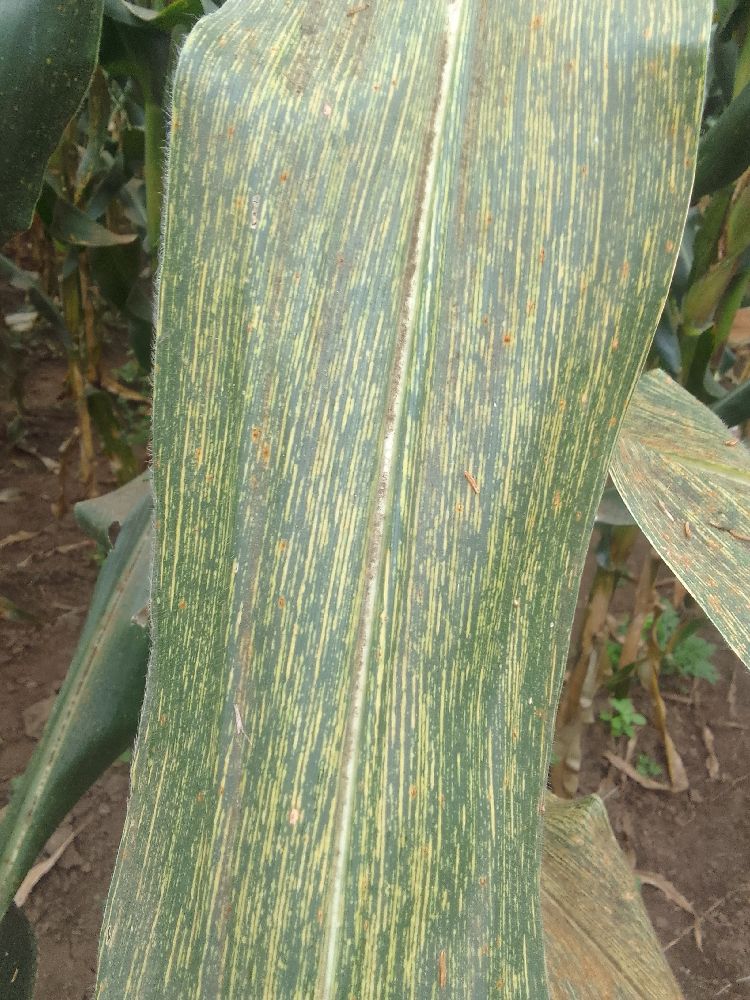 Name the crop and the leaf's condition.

maize, maize streak virus
